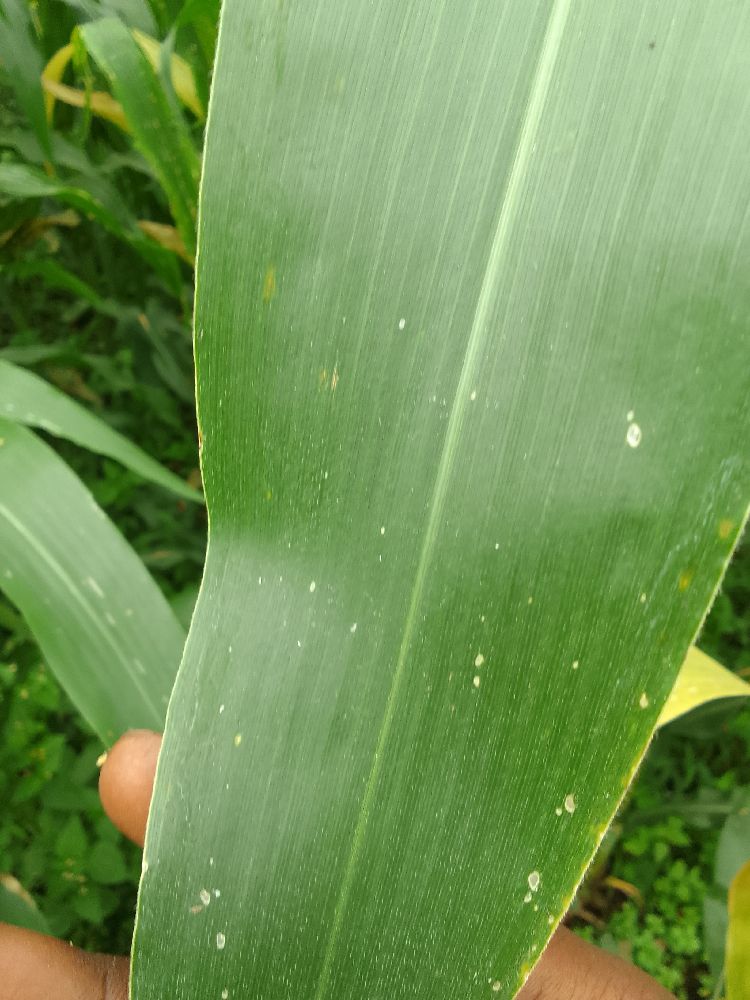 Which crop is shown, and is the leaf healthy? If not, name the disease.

maize, healthy
